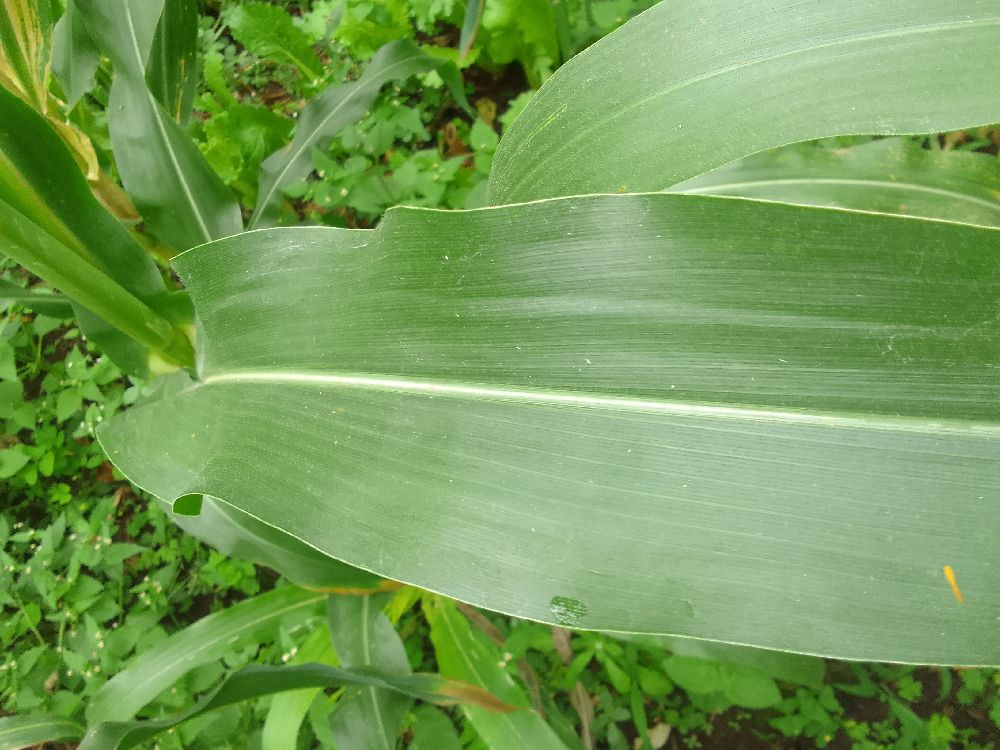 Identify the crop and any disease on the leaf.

maize, healthy
